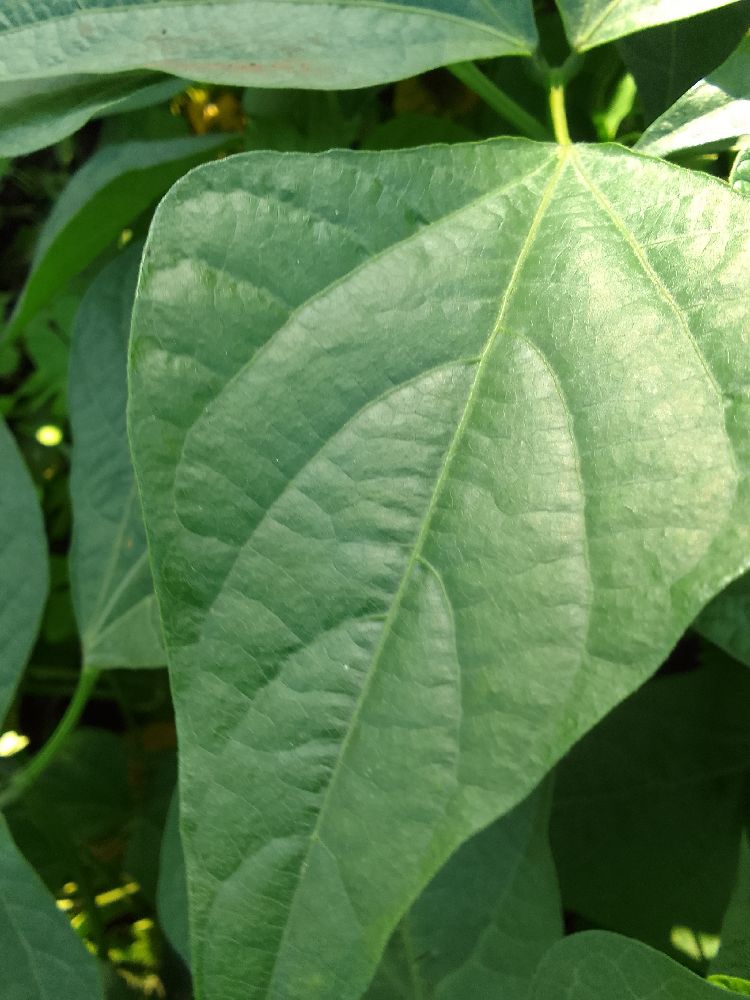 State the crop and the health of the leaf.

common bean, healthy
